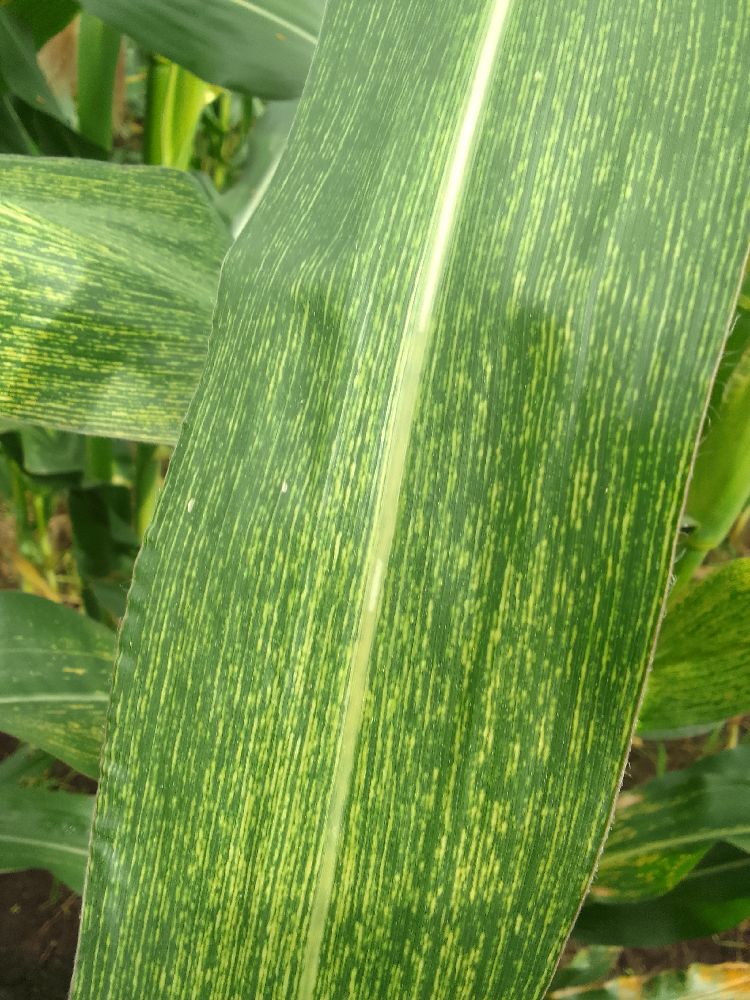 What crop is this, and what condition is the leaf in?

maize, maize streak virus
